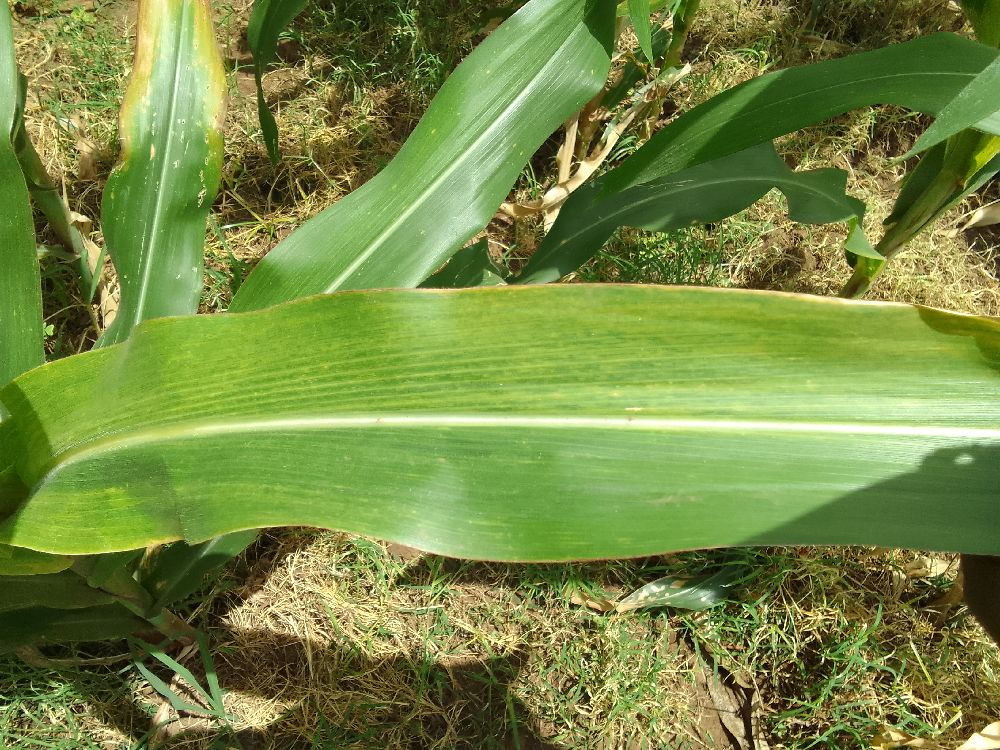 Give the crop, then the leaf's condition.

maize, maize lethal necrosis
